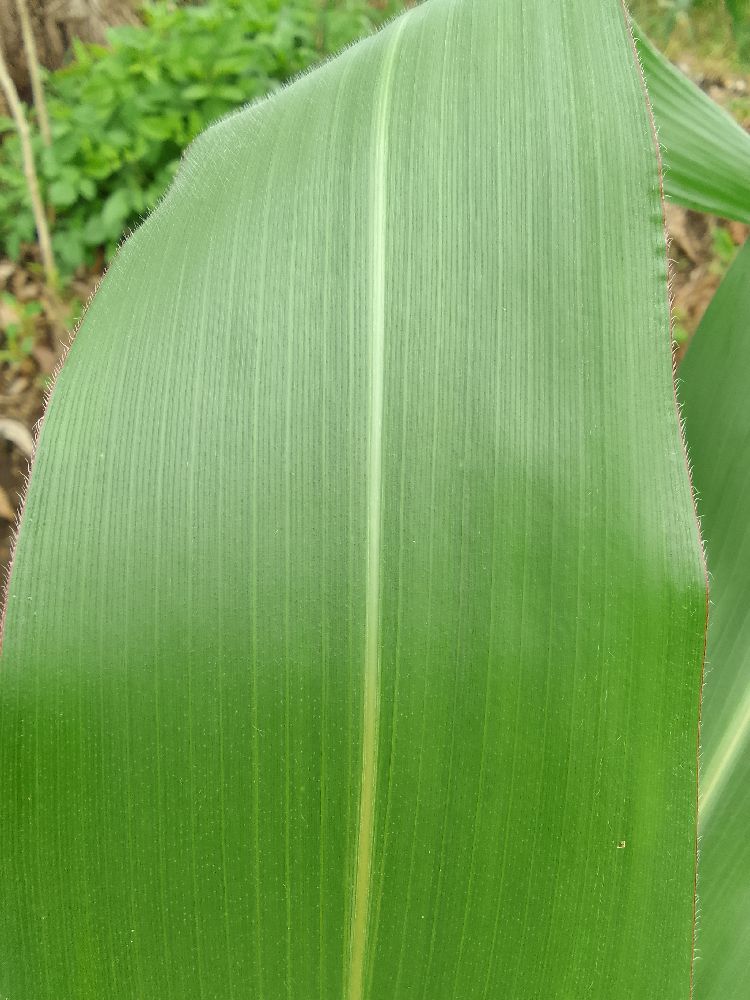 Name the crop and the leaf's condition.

maize, healthy
